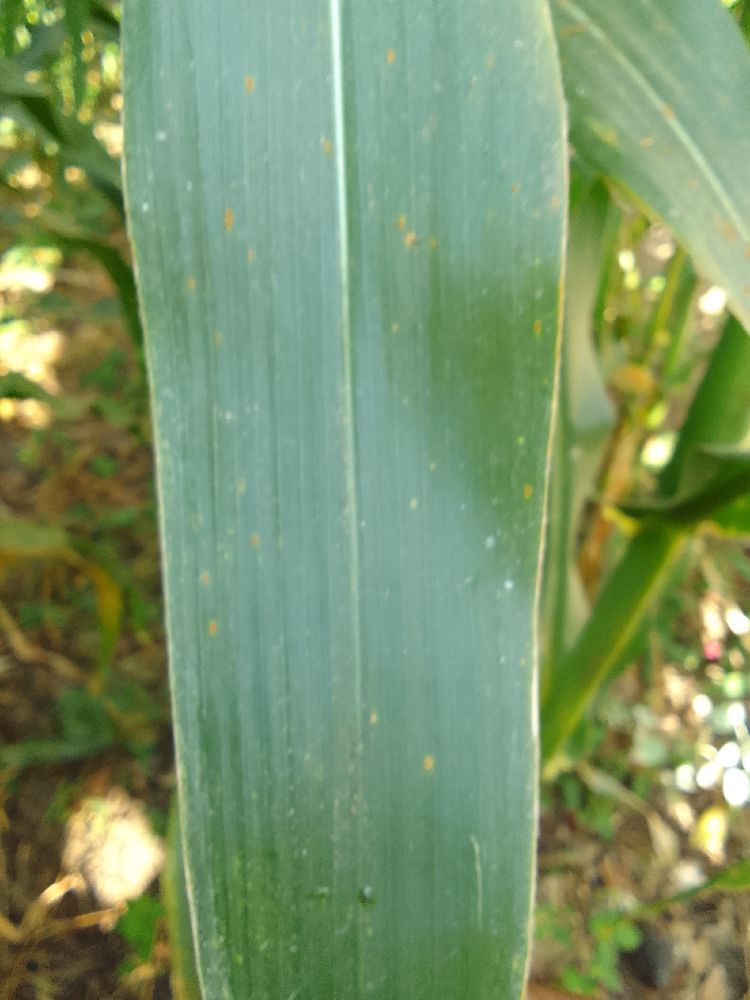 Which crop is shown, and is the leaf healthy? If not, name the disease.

maize, healthy
